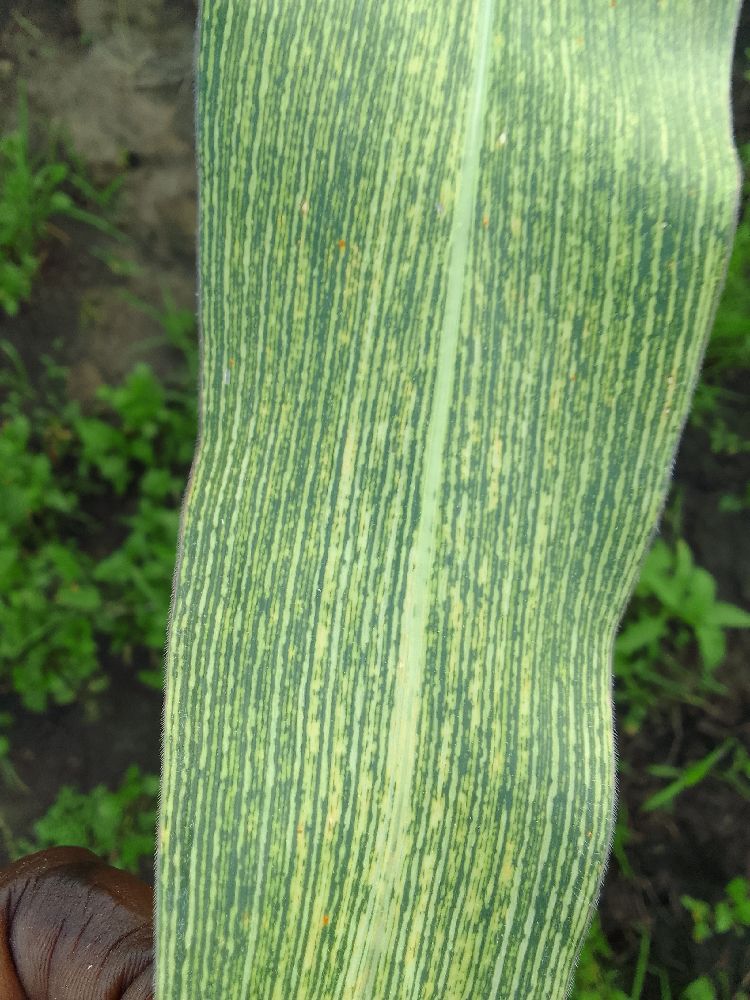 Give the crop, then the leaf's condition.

maize, maize streak virus
